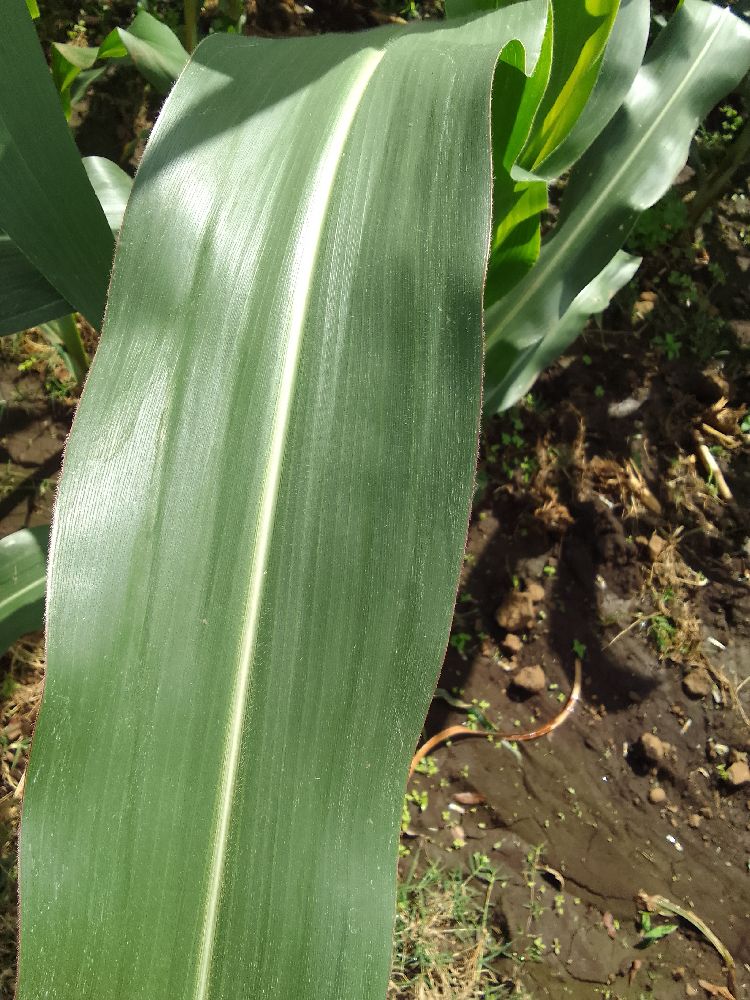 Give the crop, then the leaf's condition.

maize, healthy
